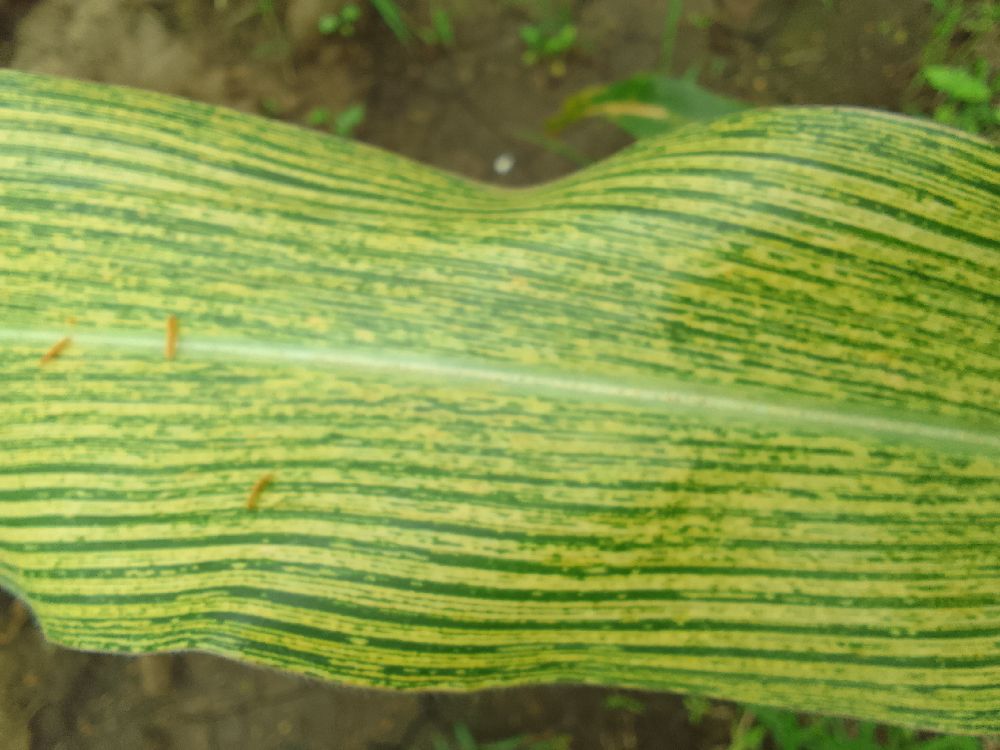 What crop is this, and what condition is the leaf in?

maize, maize streak virus
